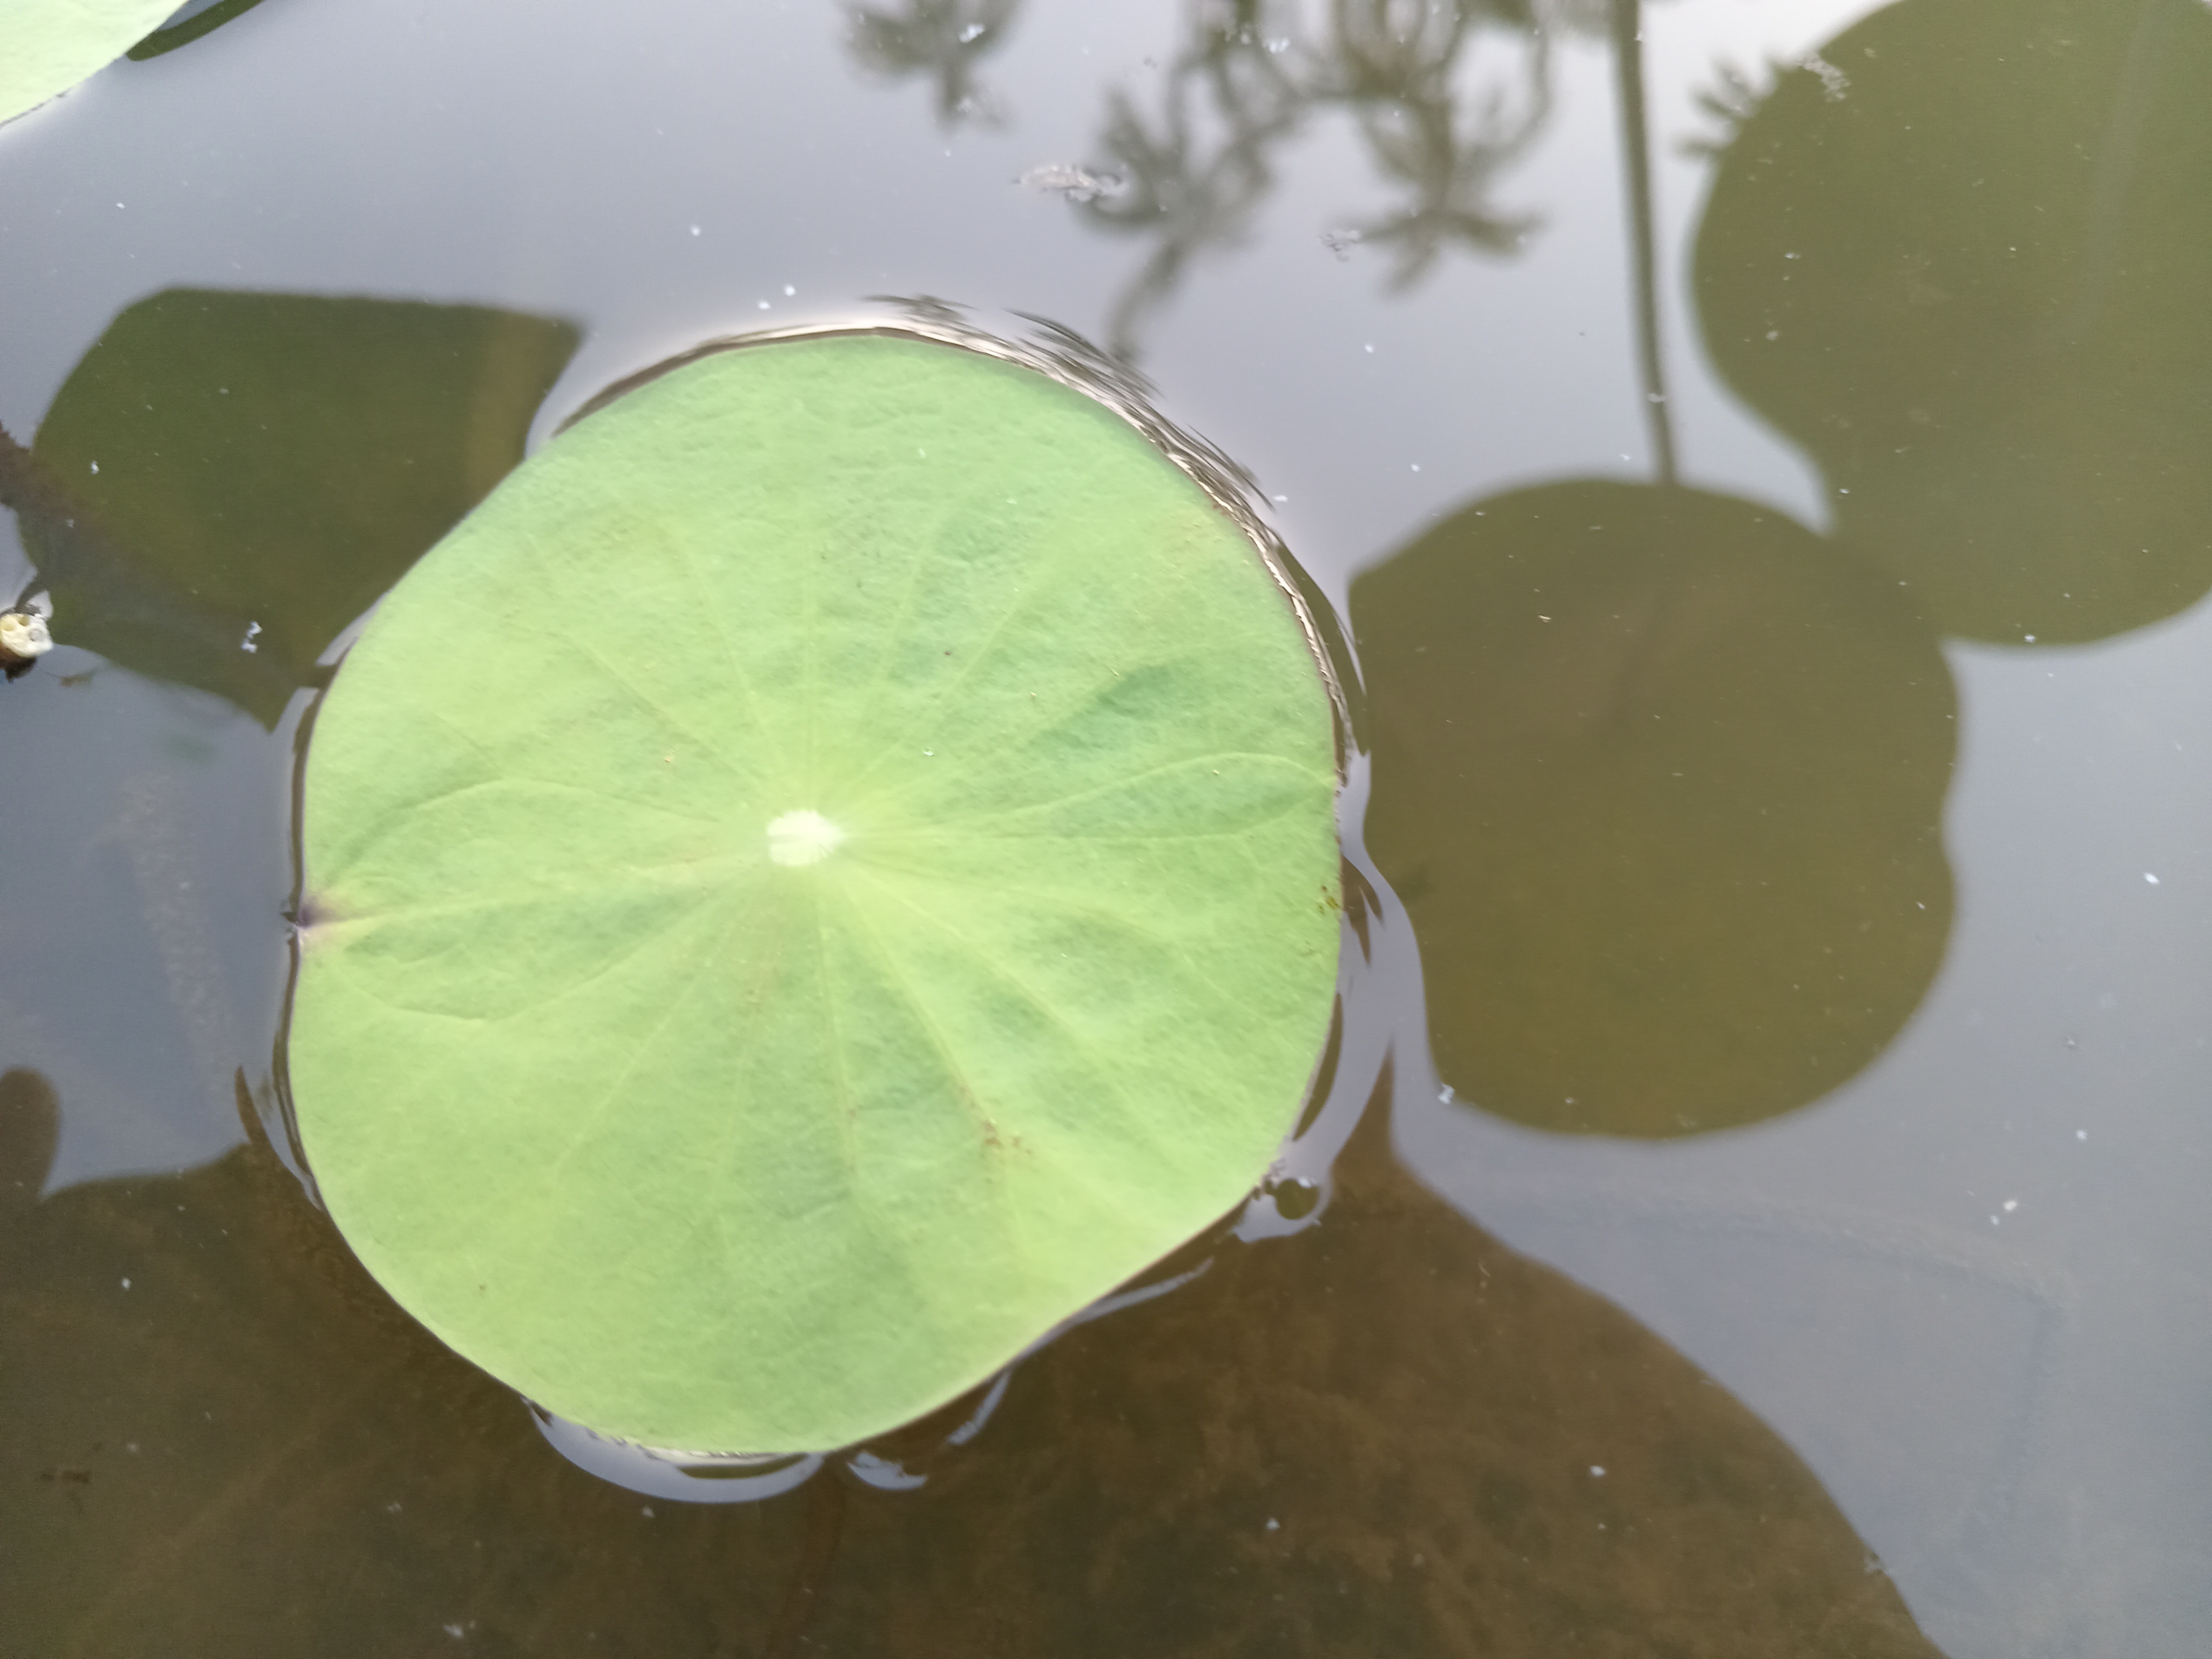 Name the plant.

lotus
